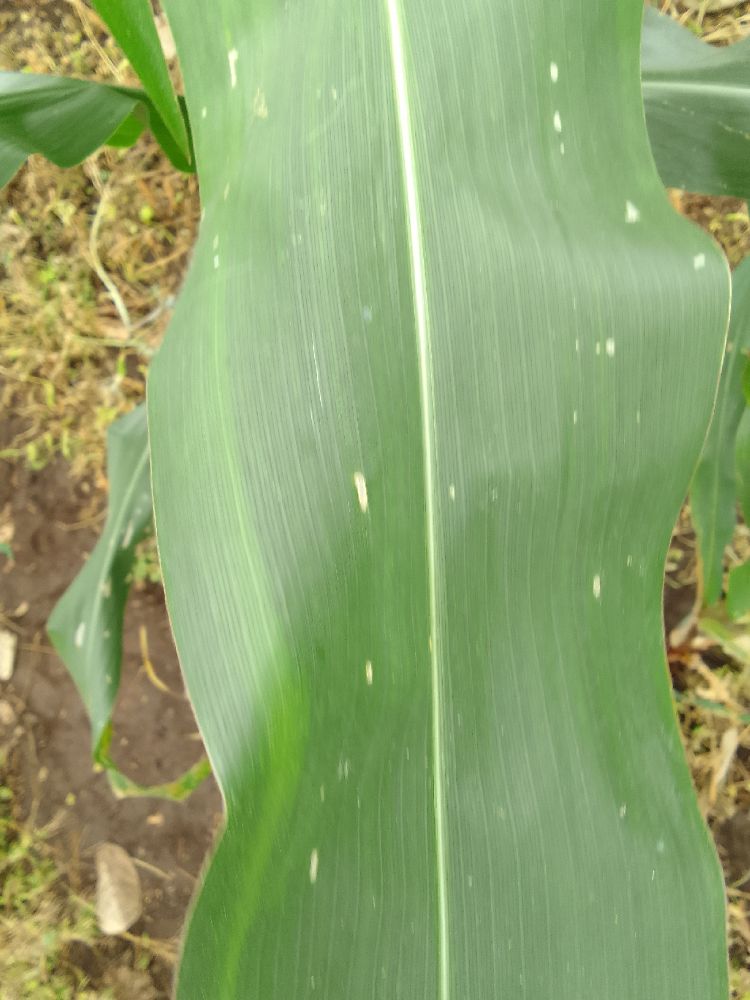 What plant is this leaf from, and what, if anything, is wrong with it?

maize, healthy
